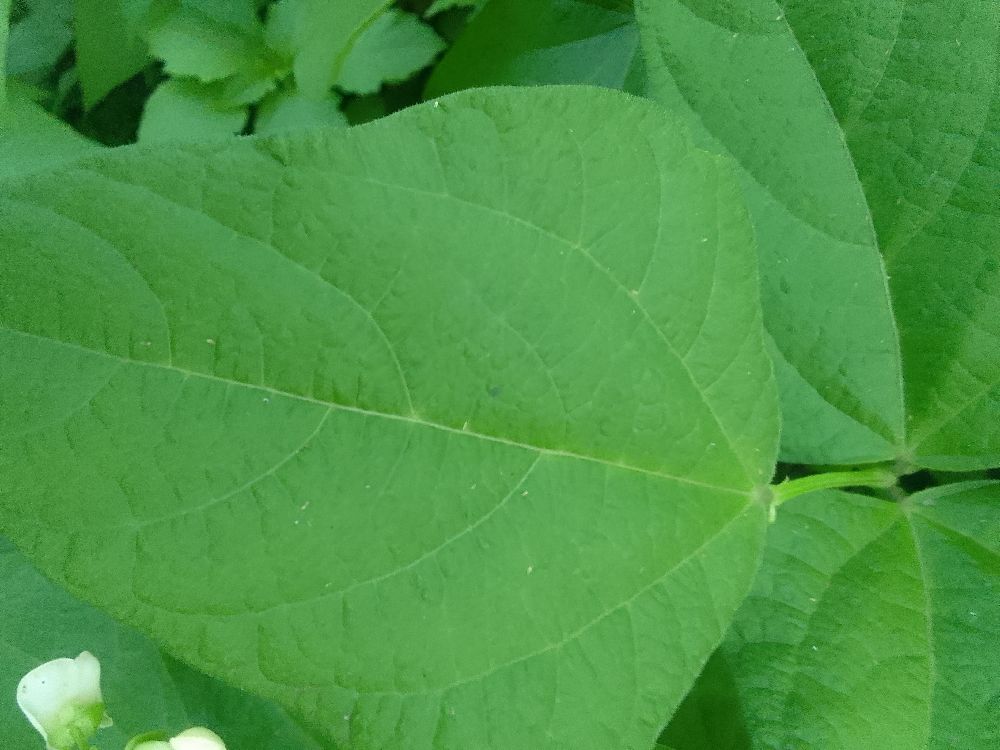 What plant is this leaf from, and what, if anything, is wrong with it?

common bean, healthy
